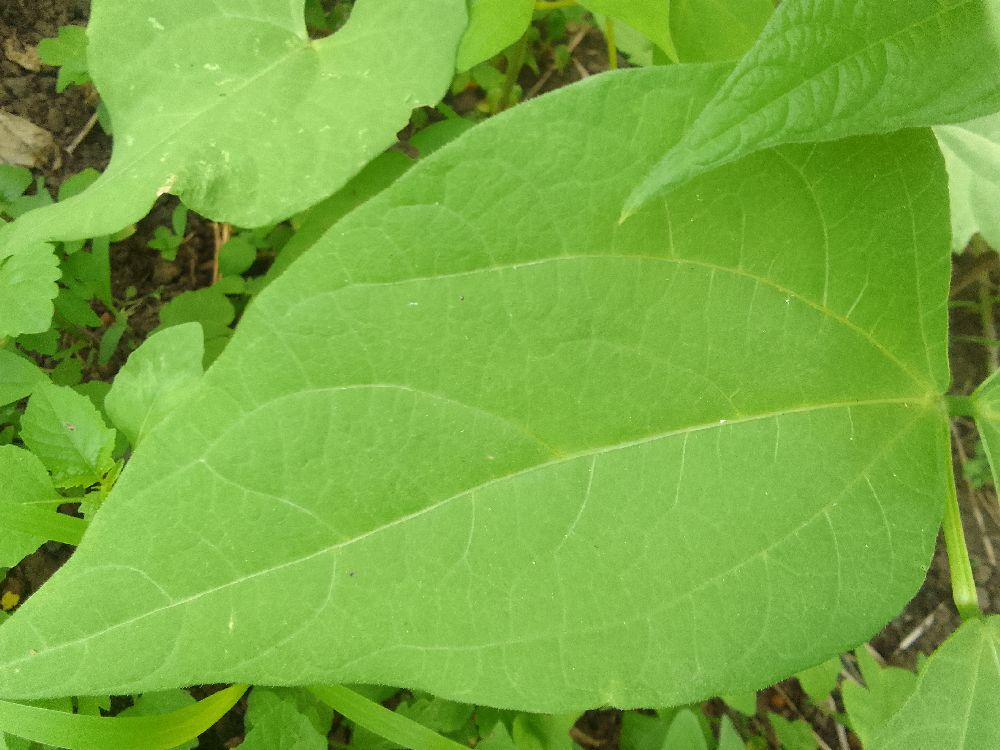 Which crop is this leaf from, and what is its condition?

common bean, healthy
